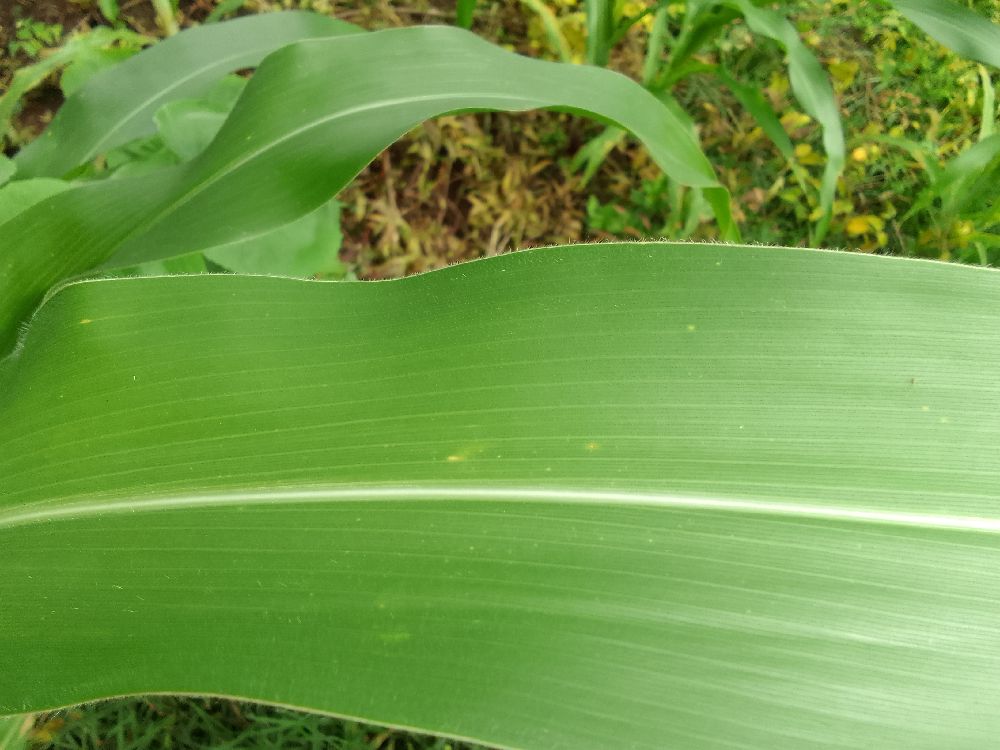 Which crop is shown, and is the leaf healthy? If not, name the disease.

maize, healthy
